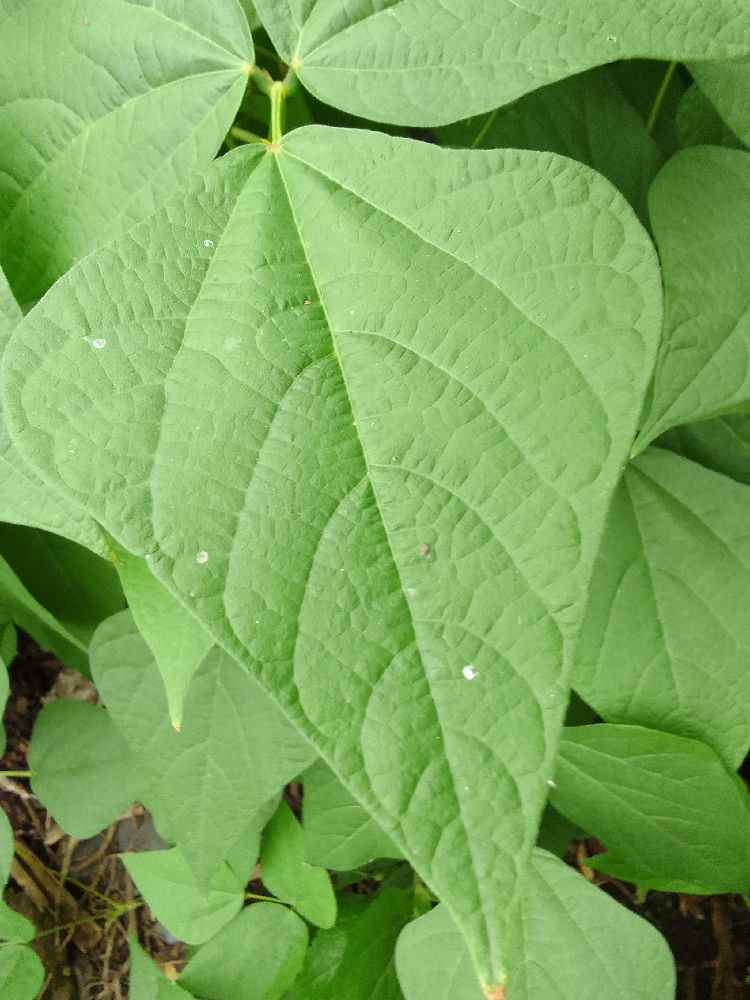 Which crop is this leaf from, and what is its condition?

common bean, healthy
